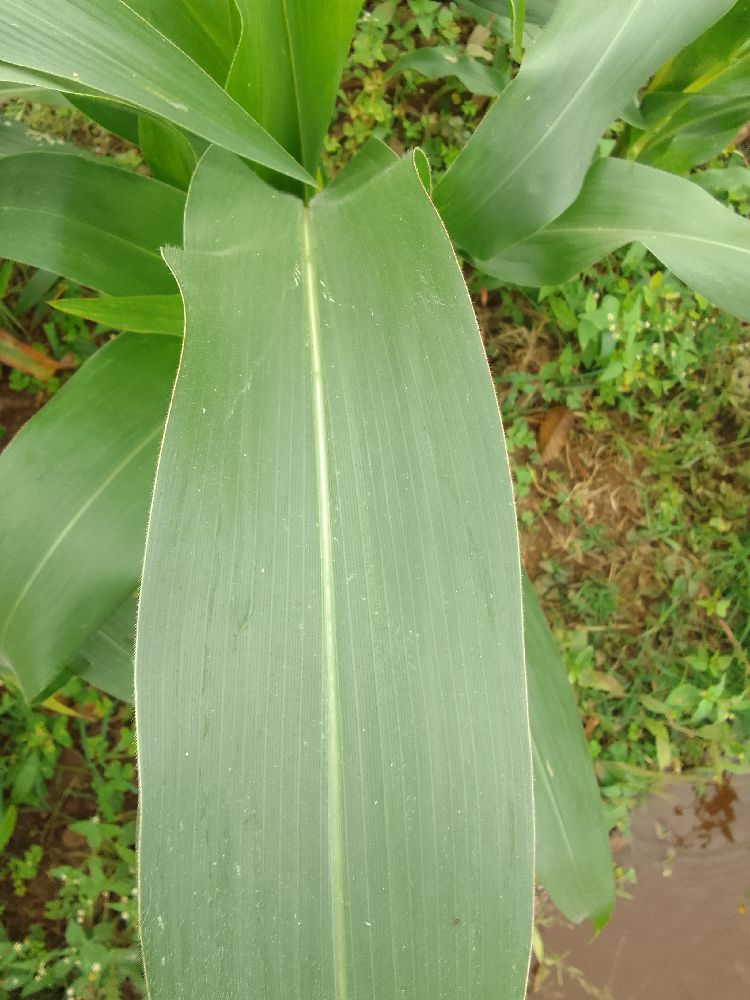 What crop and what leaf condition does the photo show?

maize, healthy
